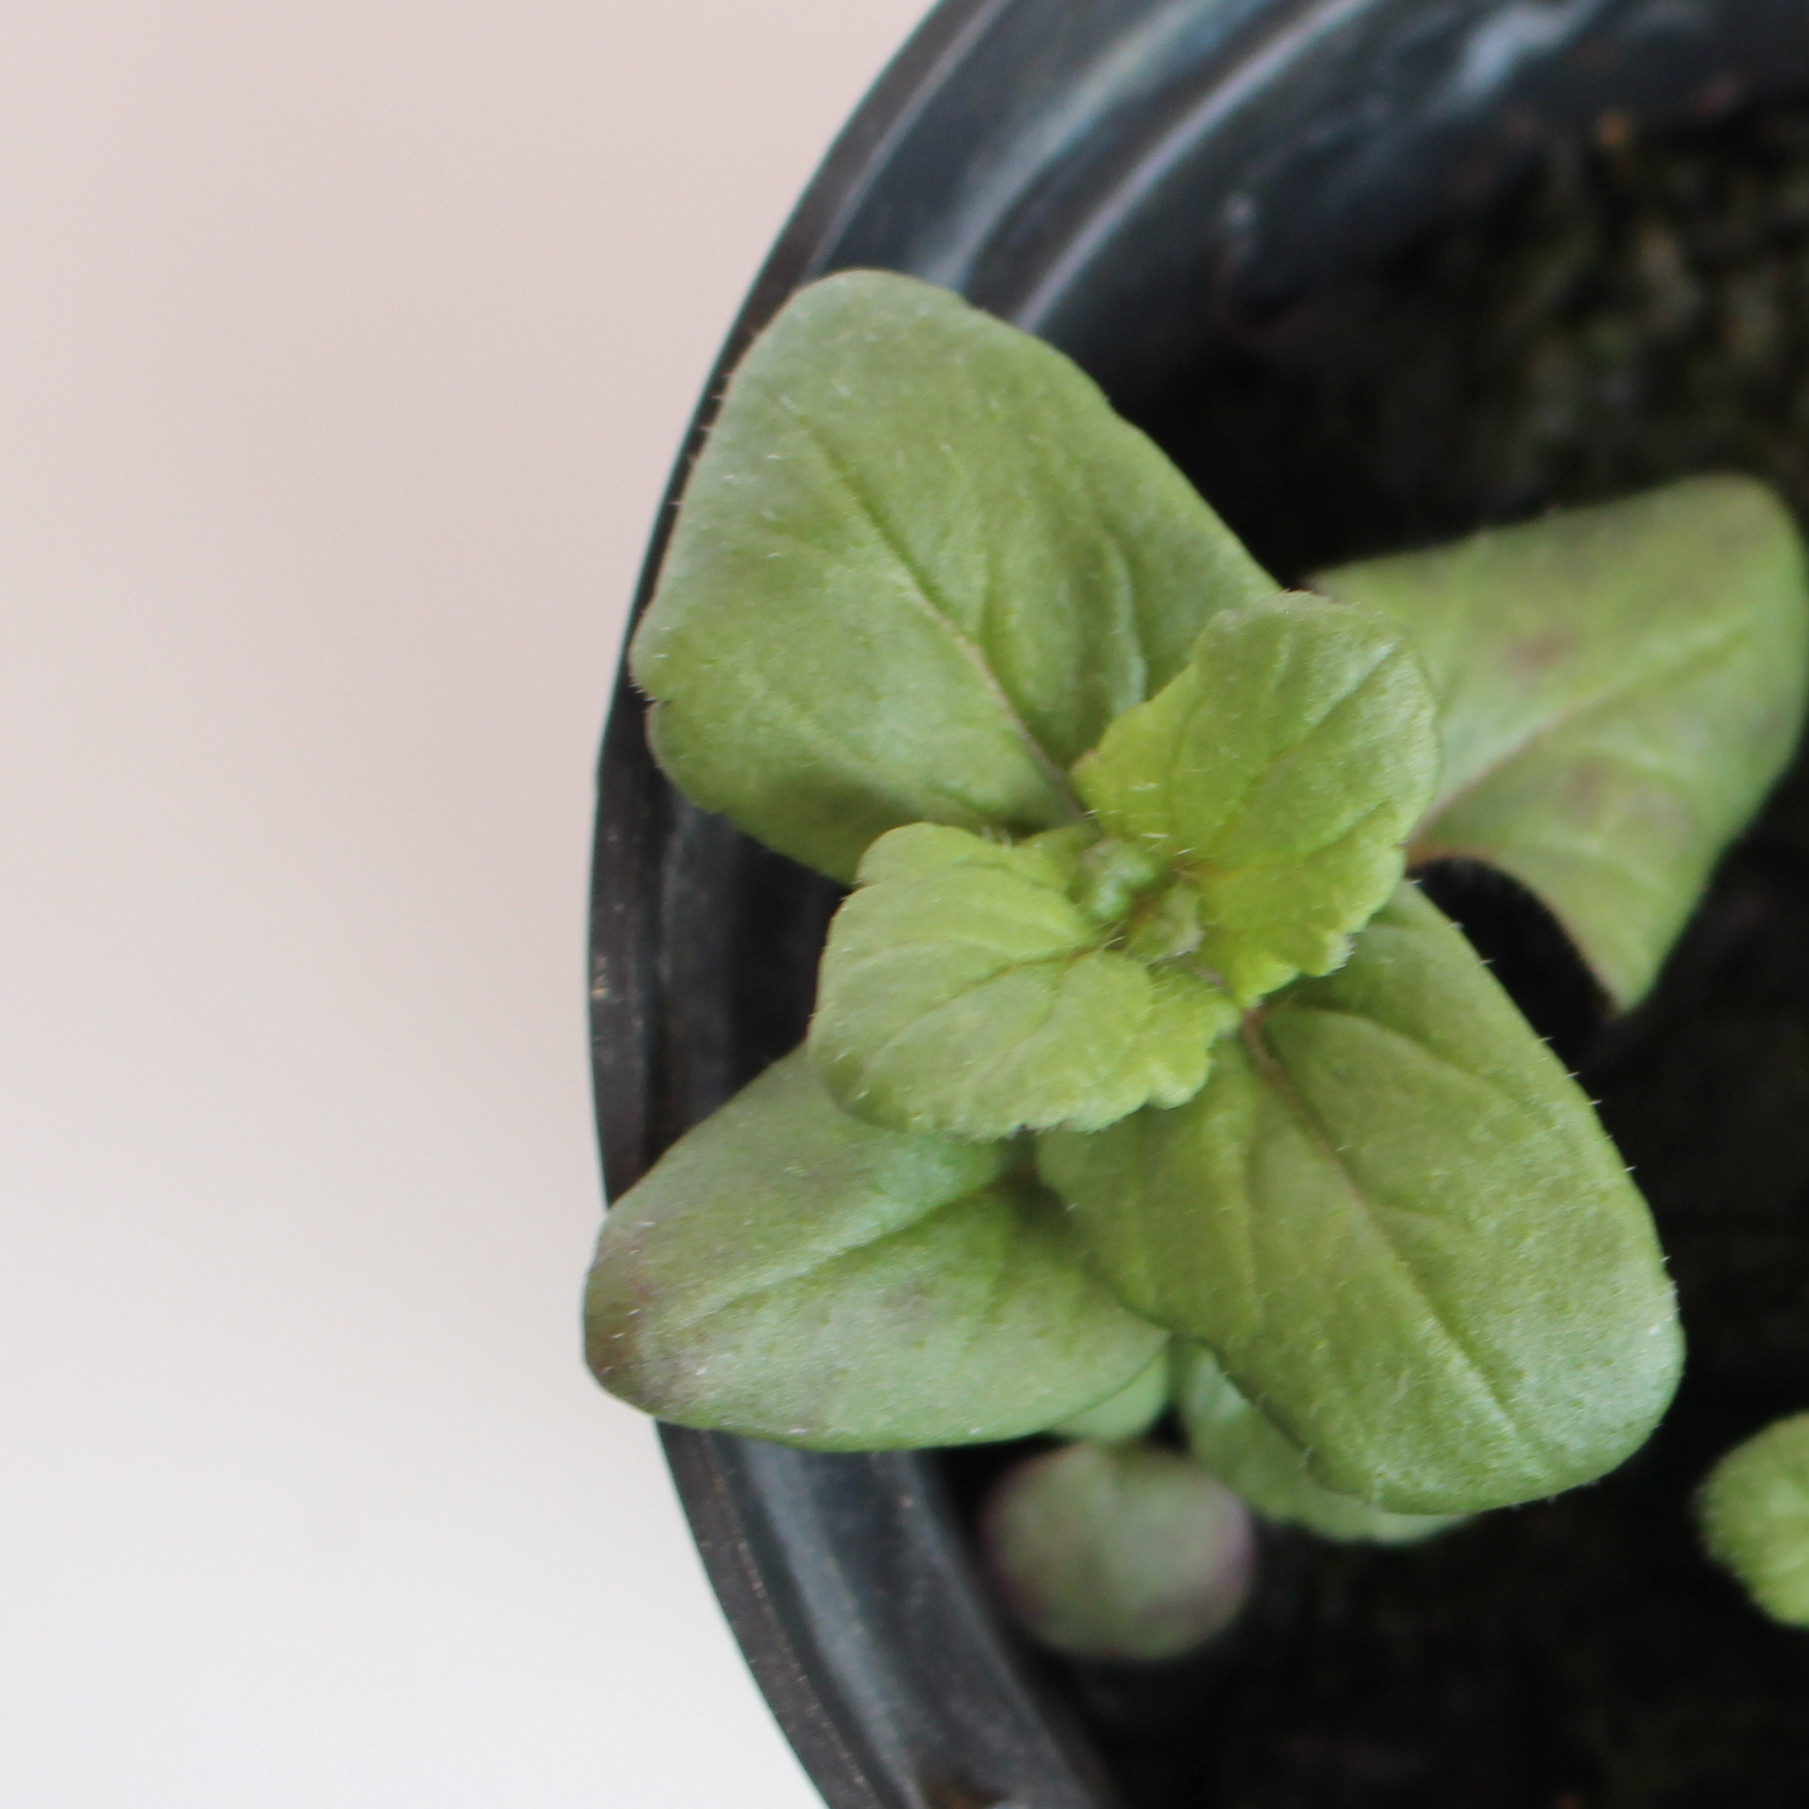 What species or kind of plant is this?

Veronica persica
